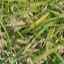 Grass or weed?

grass
